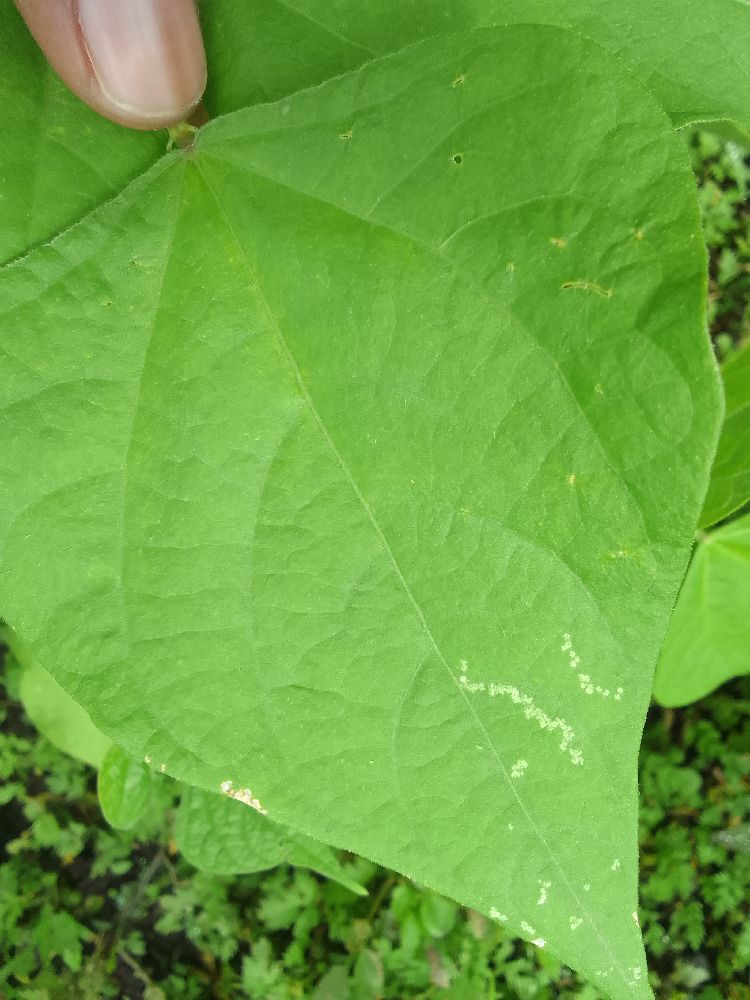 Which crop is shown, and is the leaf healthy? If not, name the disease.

common bean, healthy
